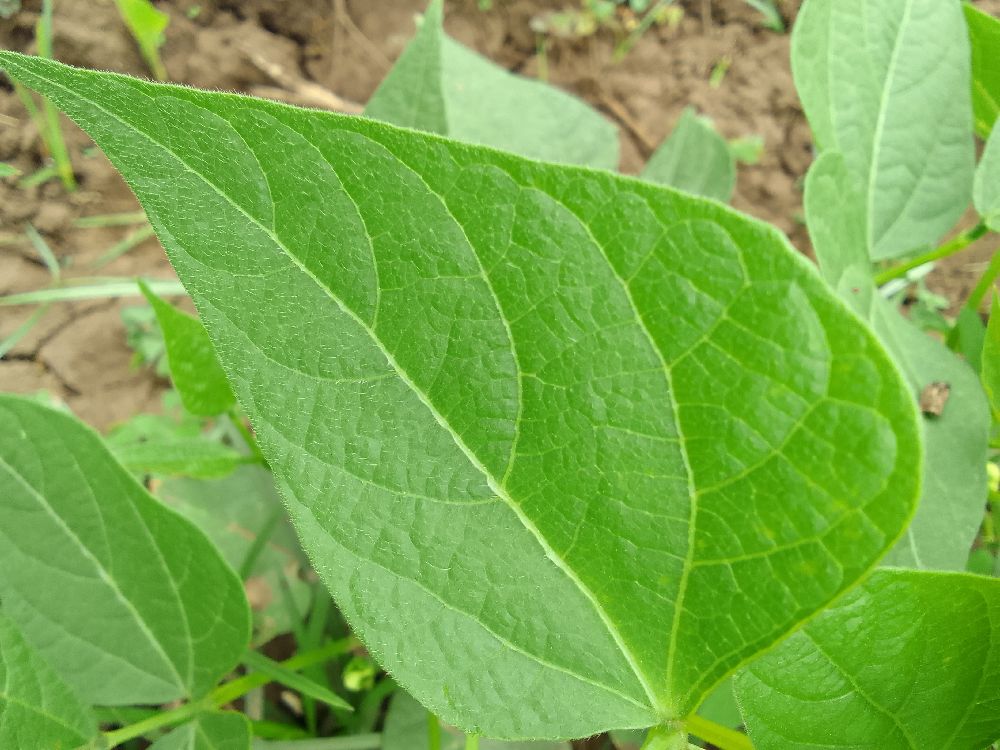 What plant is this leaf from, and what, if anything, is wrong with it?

common bean, healthy
